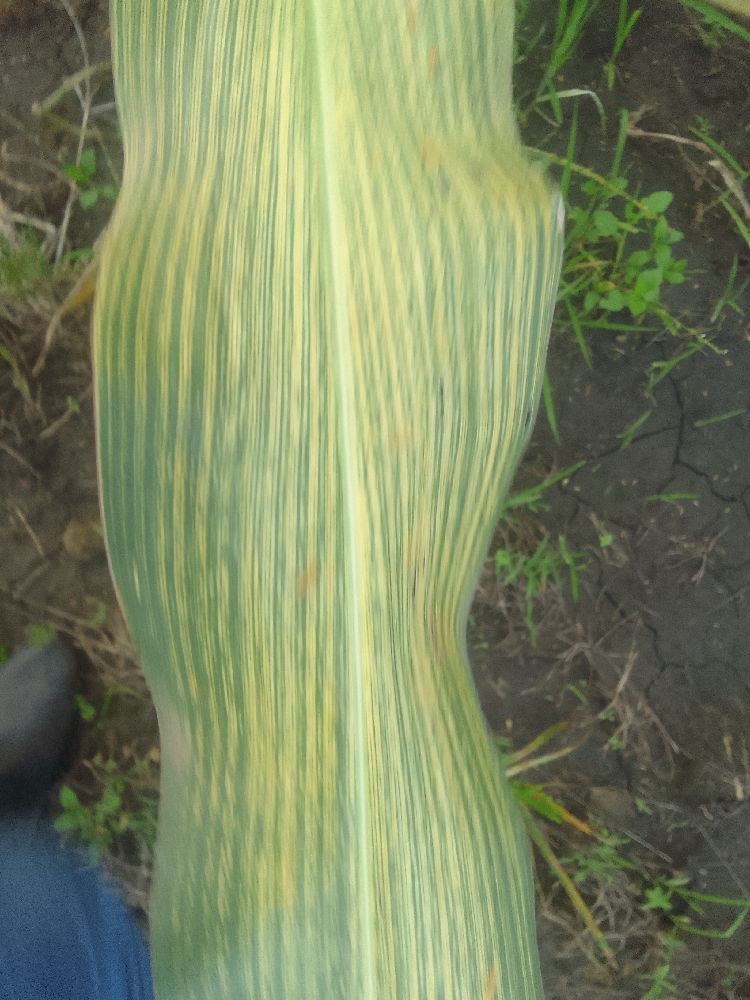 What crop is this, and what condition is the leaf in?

maize, maize streak virus
